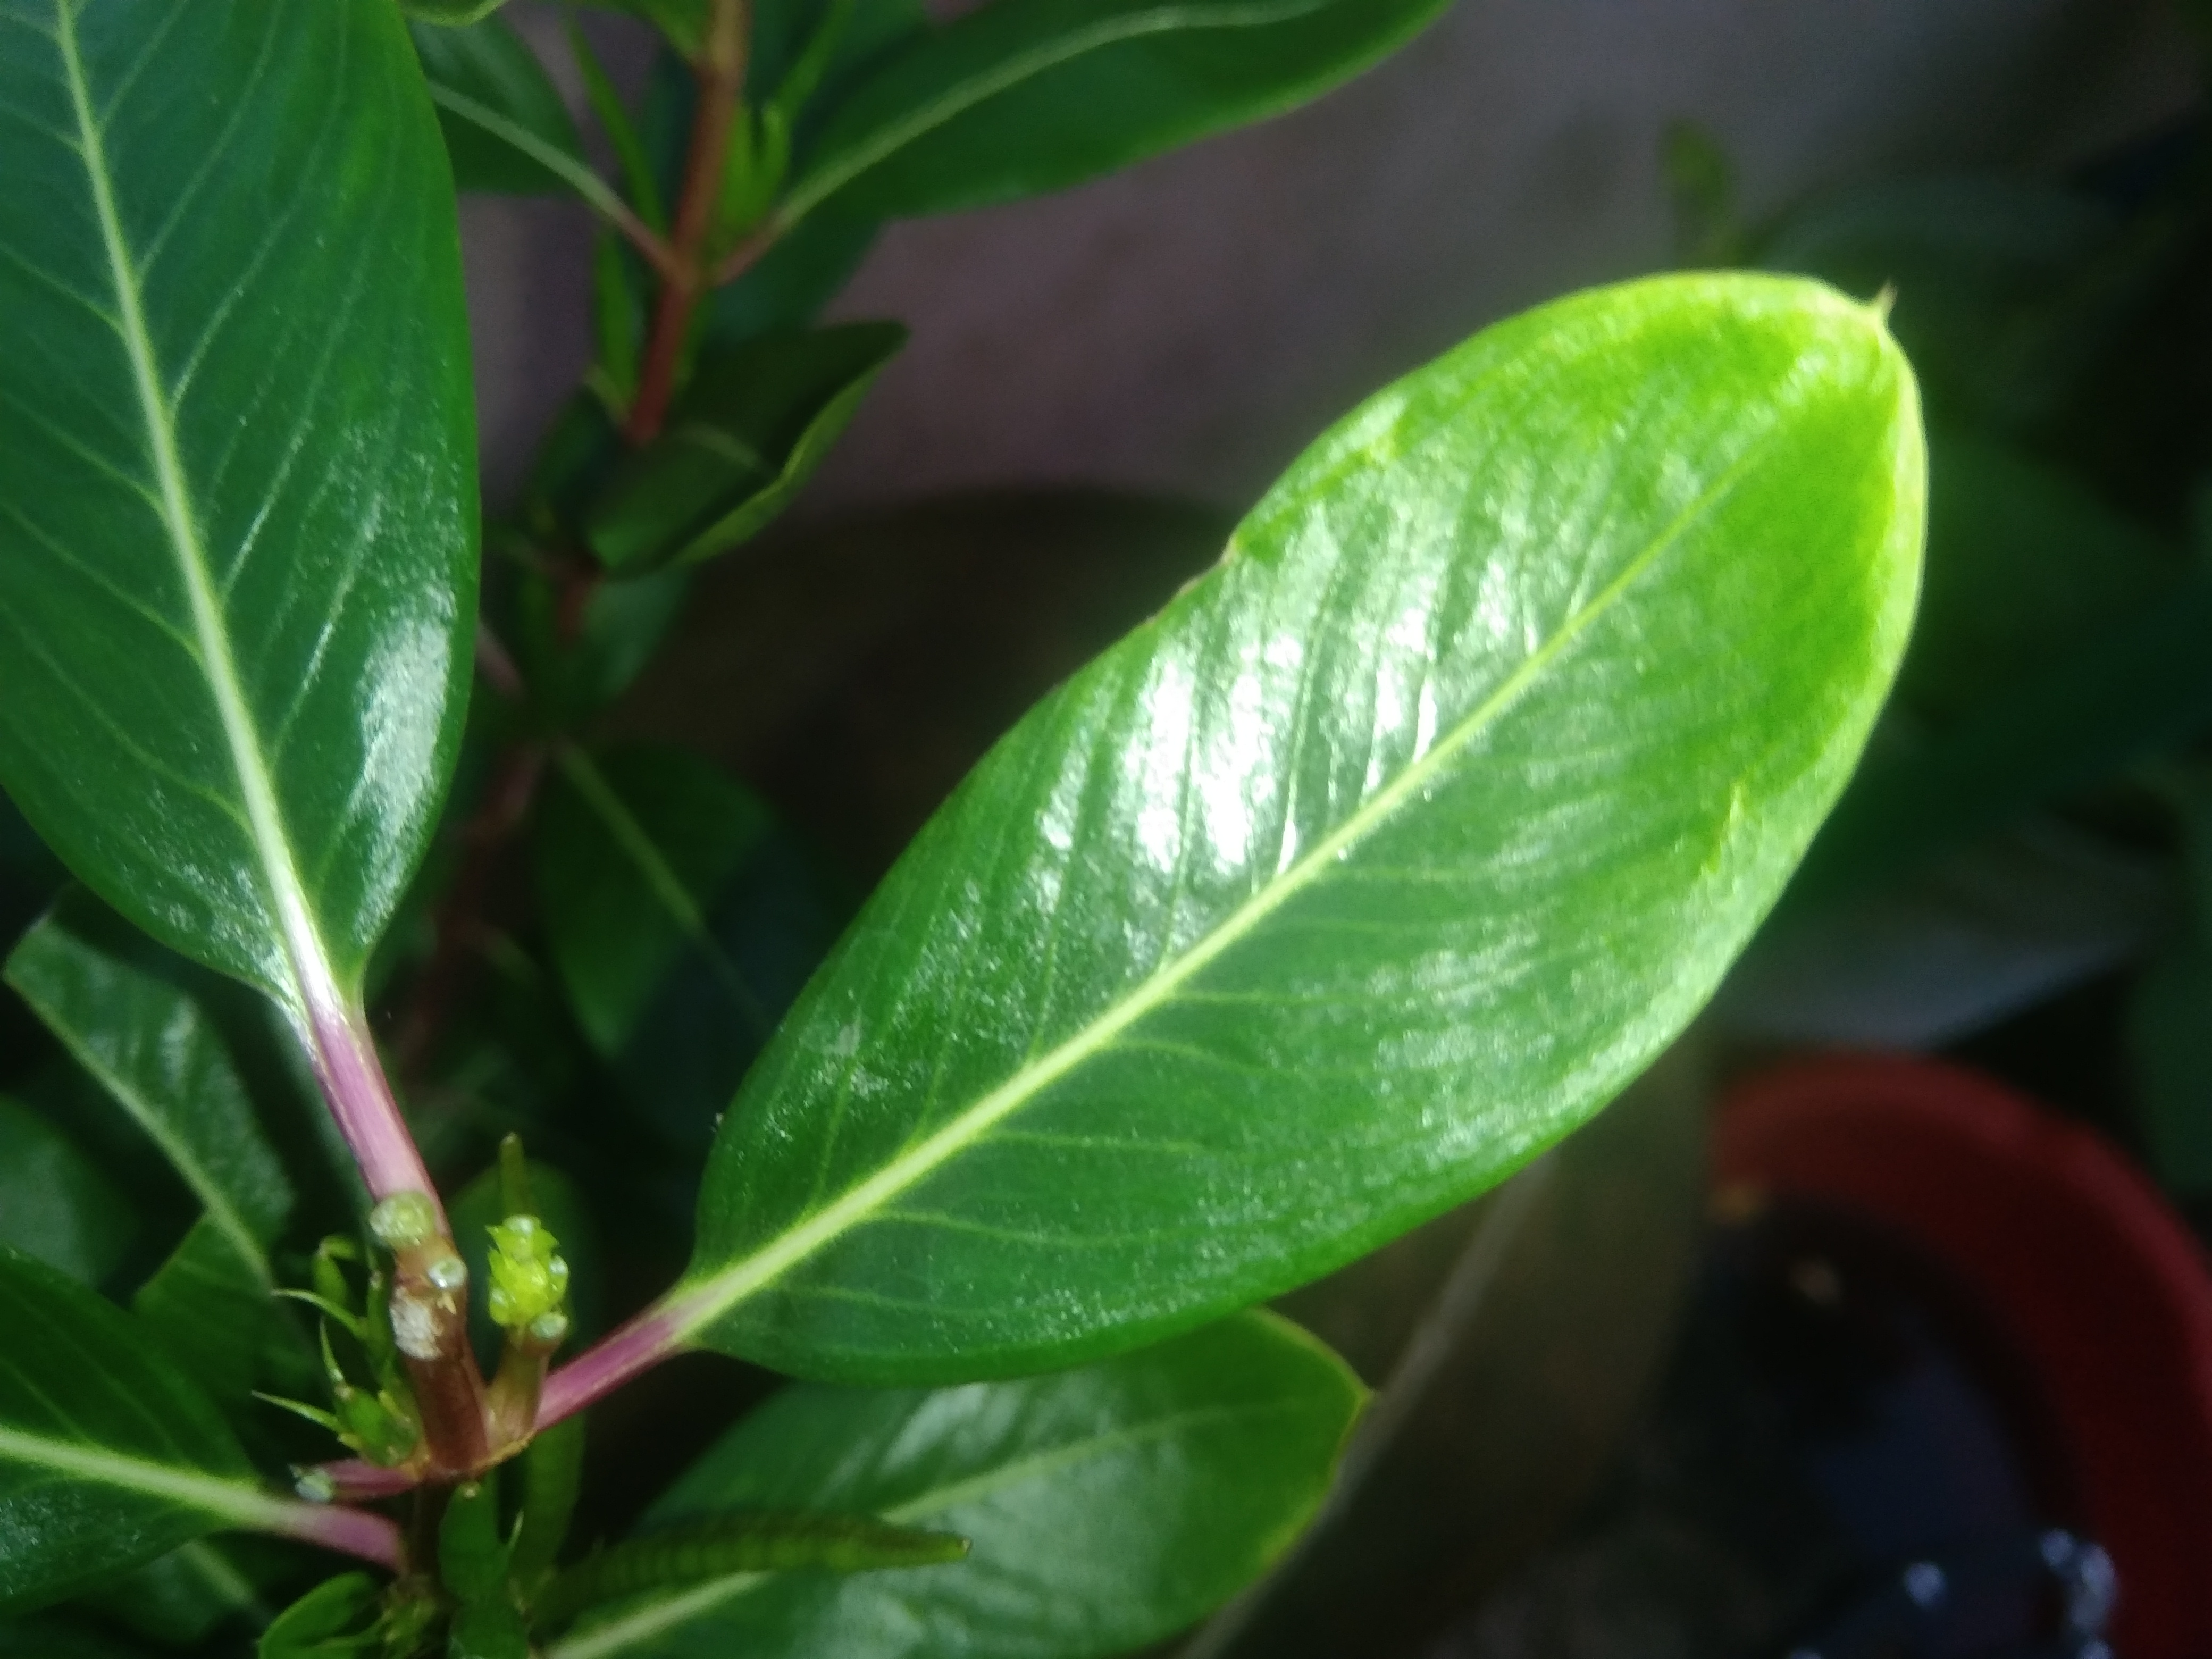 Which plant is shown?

rose periwinkle
